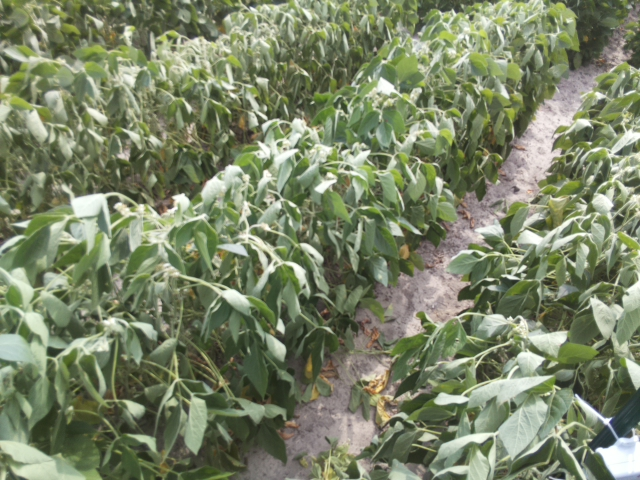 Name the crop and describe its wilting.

soybean, moderate turgor loss in upper canopy
